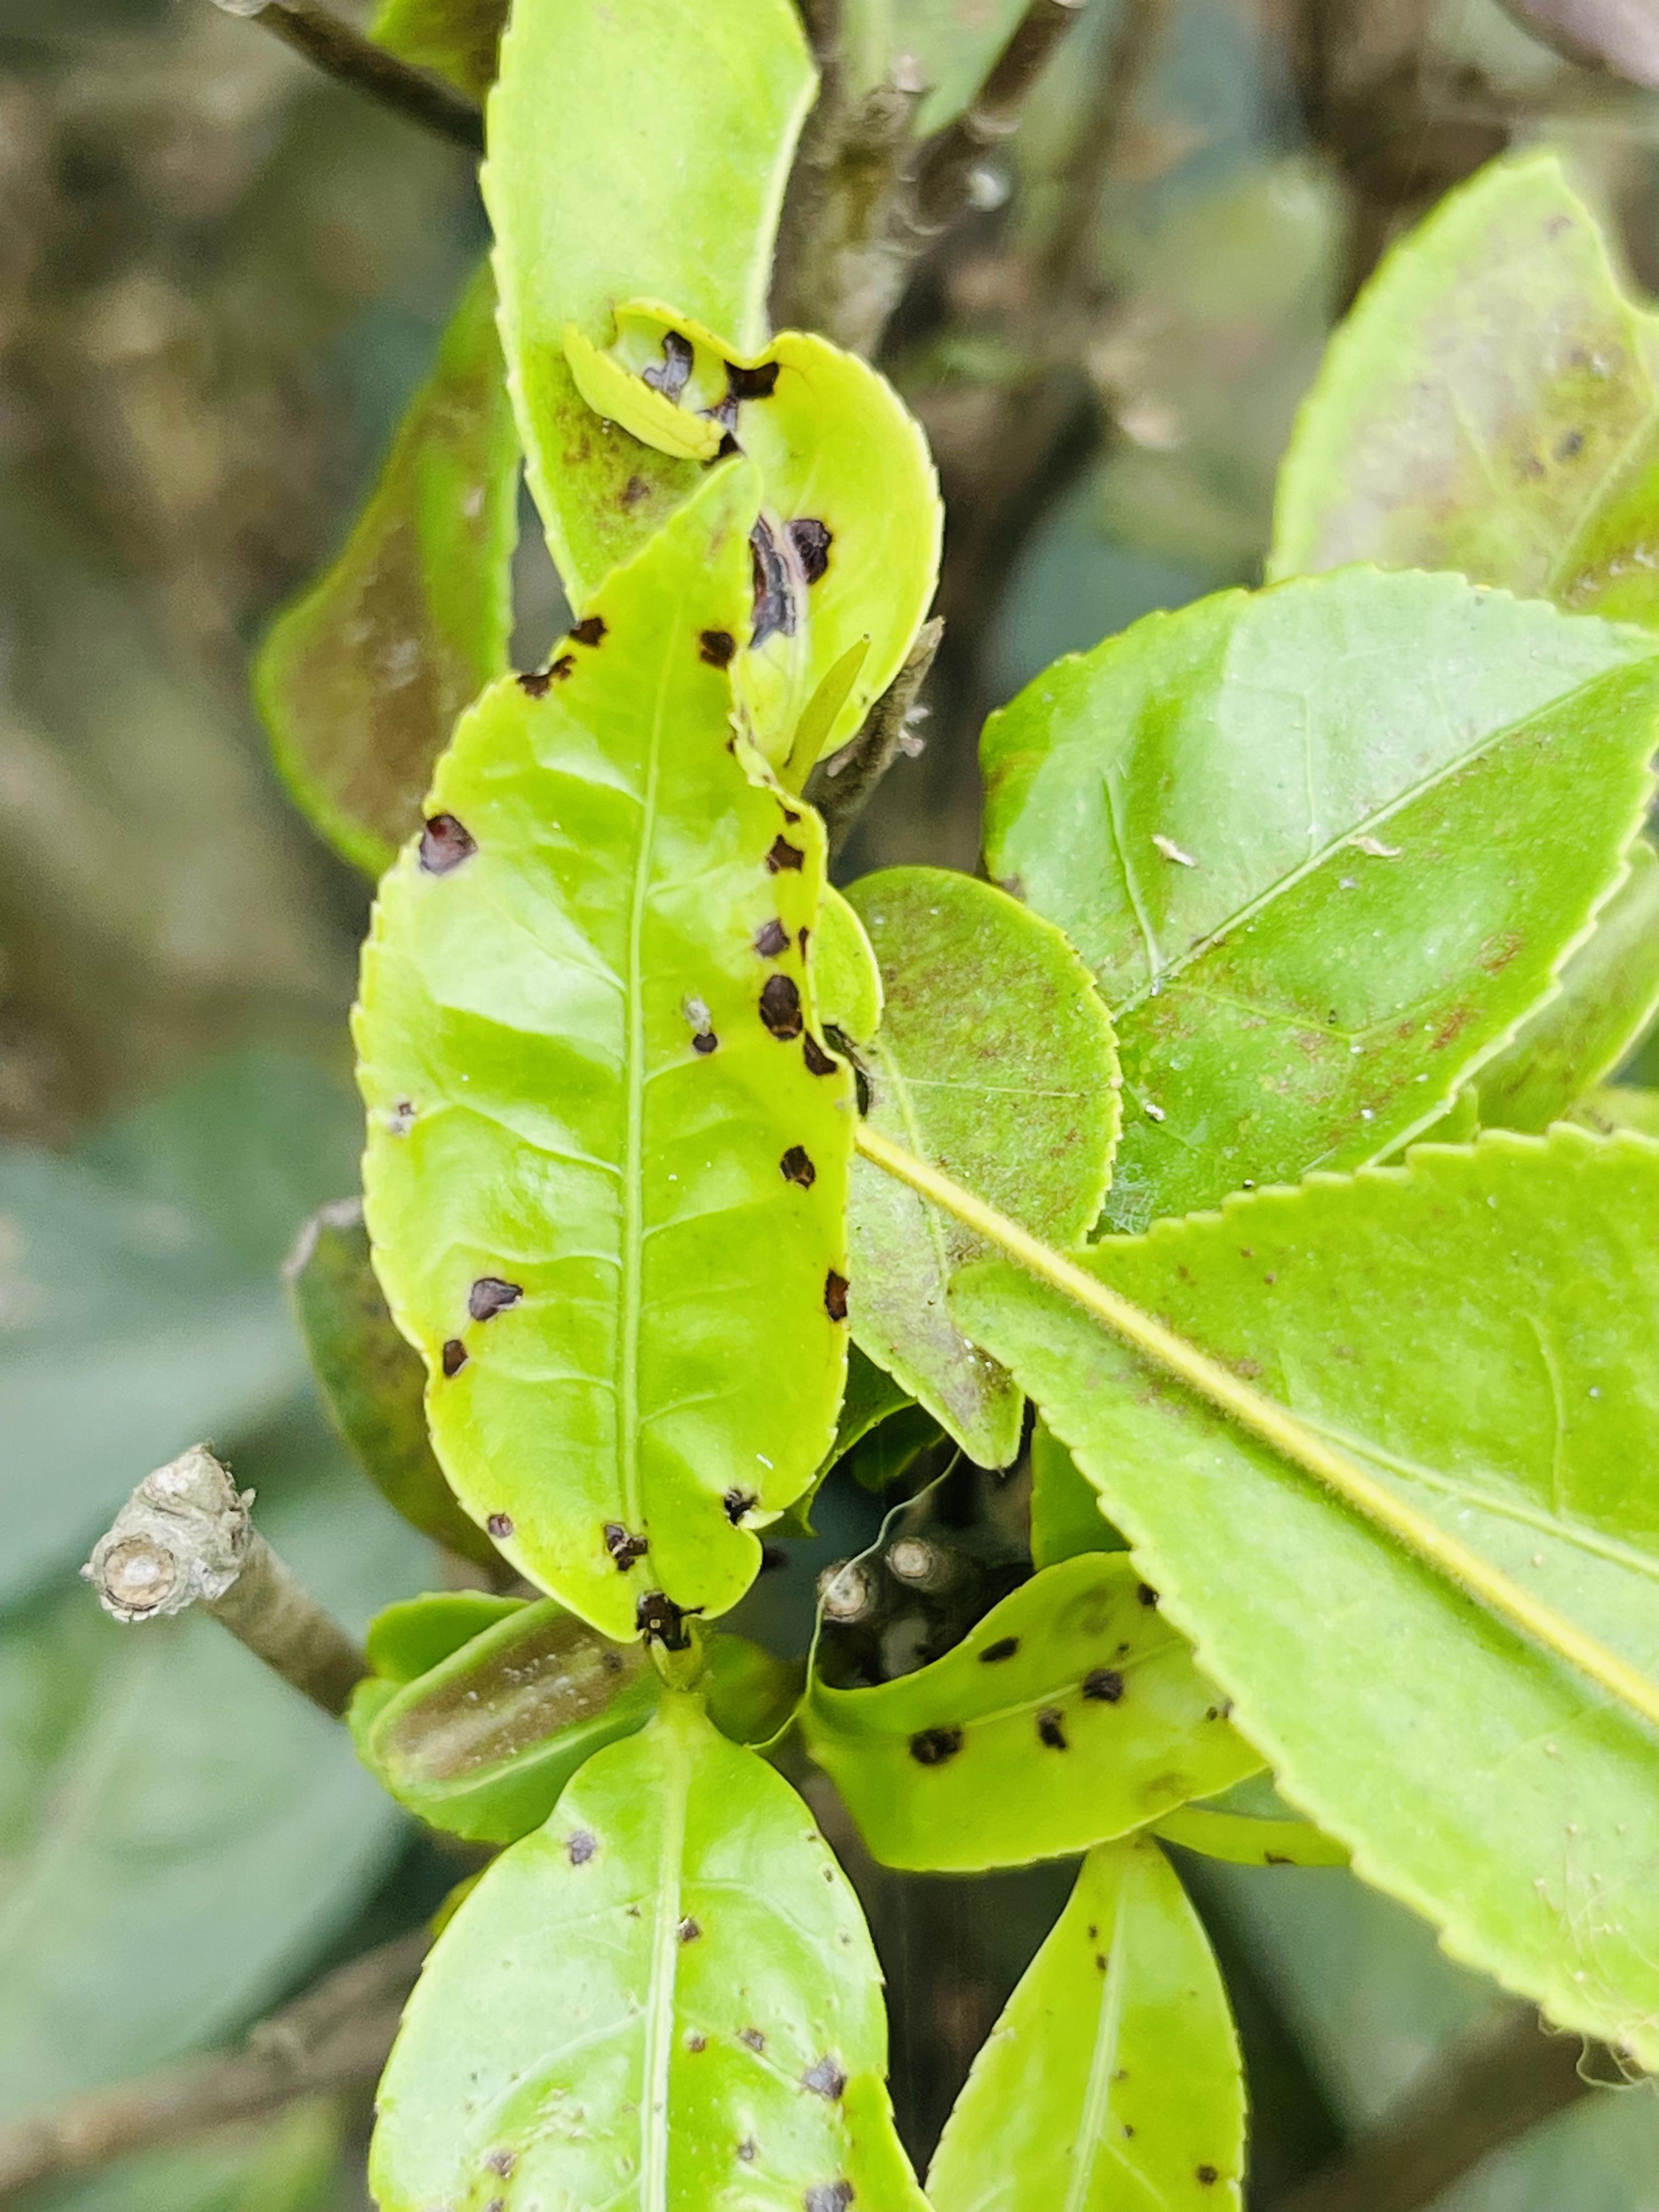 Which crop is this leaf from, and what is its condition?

tea, helopeltis
